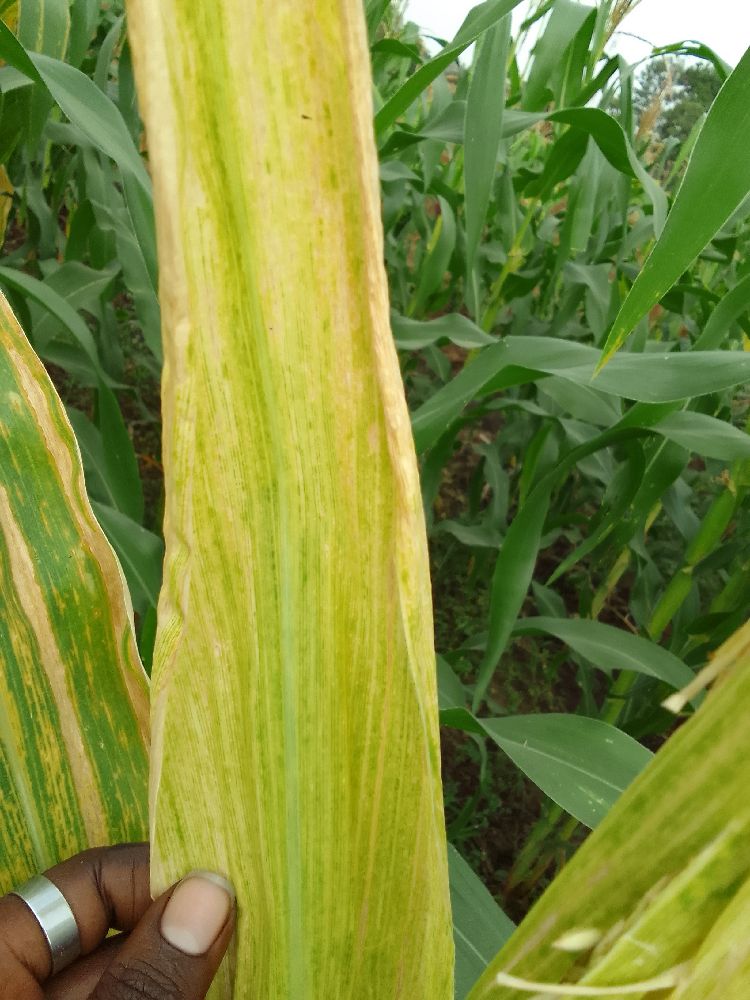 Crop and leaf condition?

maize, maize lethal necrosis
